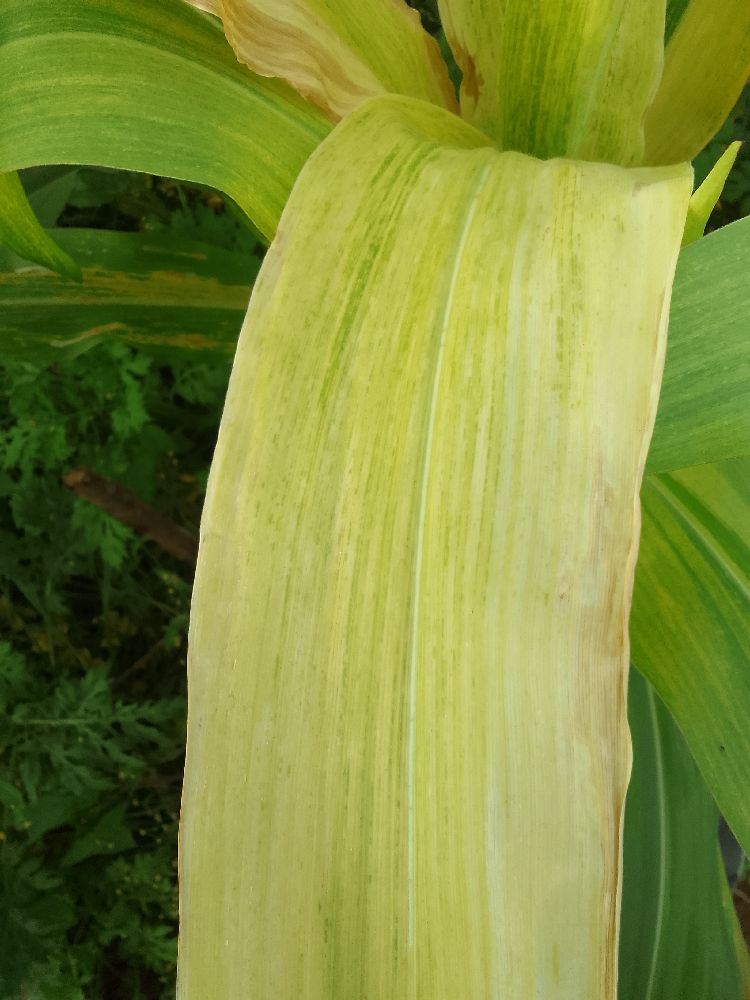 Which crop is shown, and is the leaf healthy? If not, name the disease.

maize, maize lethal necrosis
